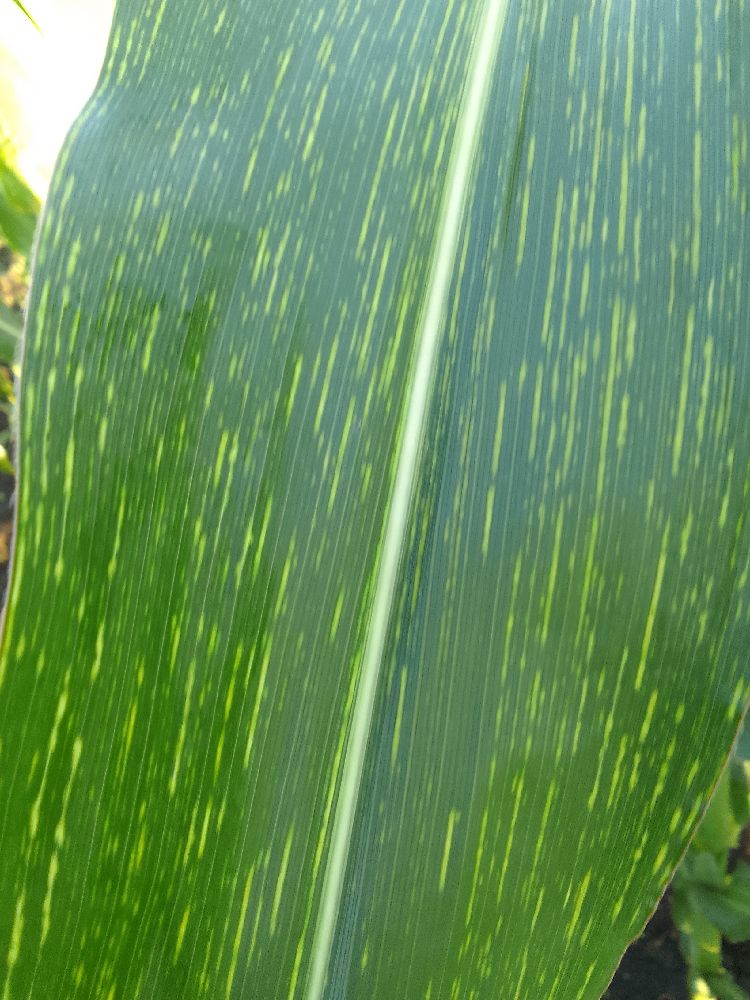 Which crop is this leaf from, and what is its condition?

maize, maize streak virus
